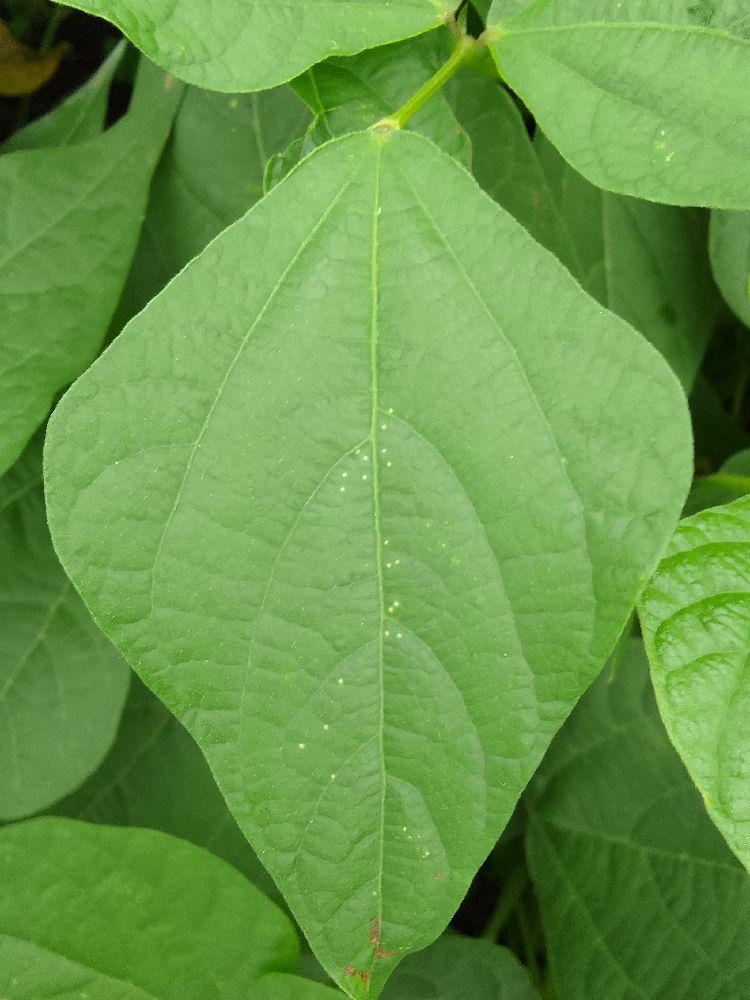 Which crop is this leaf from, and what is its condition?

common bean, healthy
